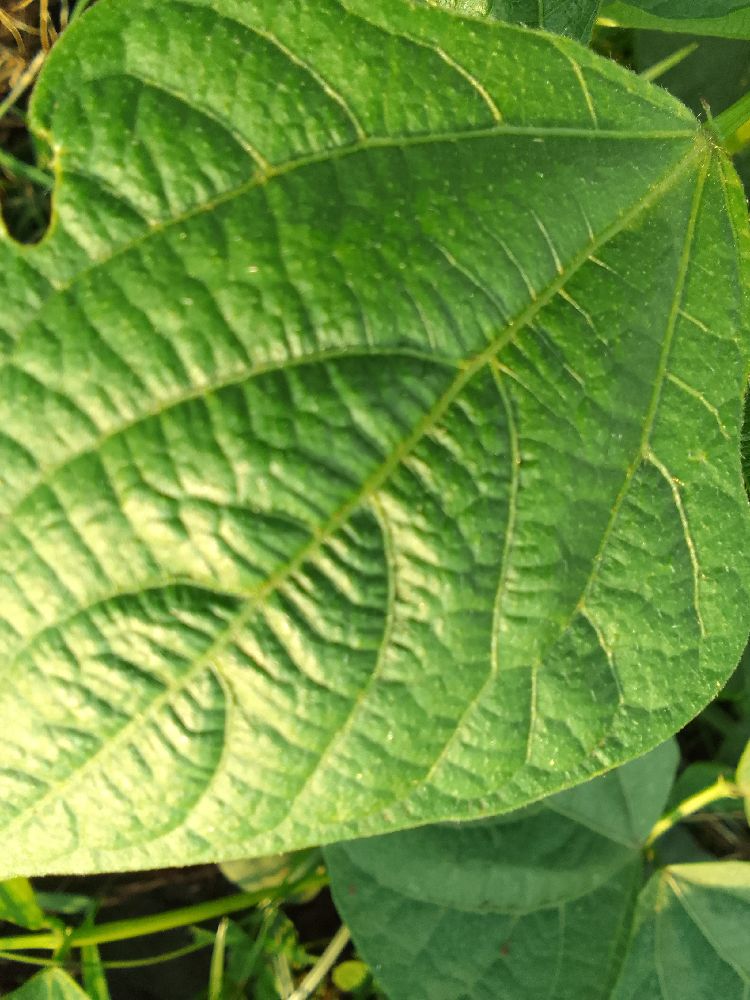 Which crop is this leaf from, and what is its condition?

common bean, healthy
